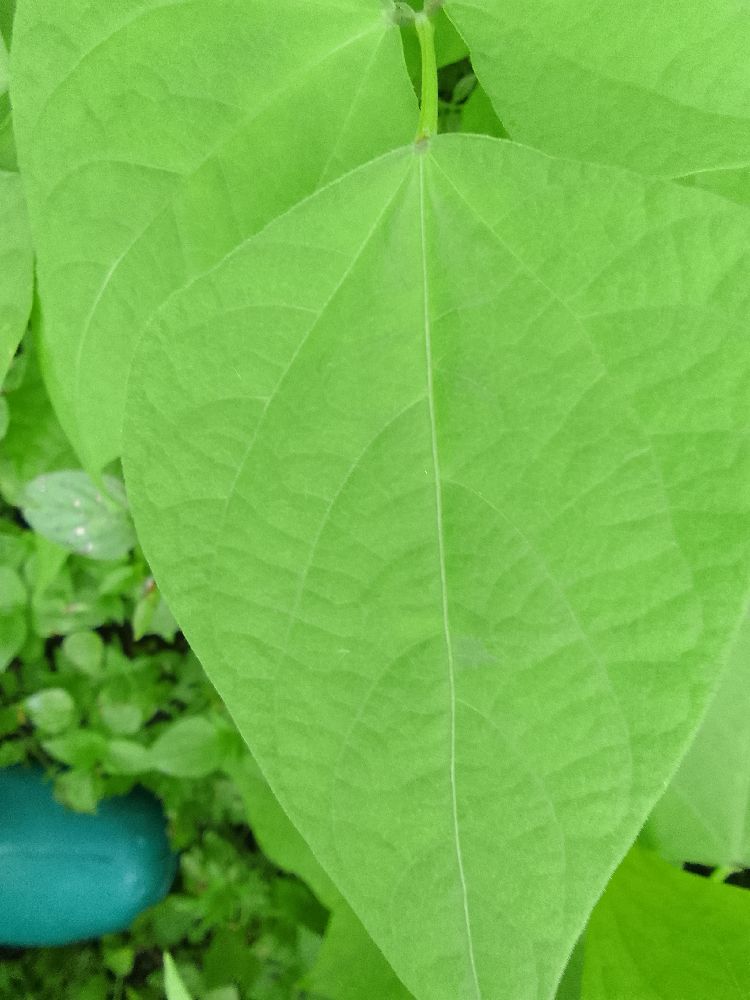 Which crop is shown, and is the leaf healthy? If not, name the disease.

common bean, healthy
